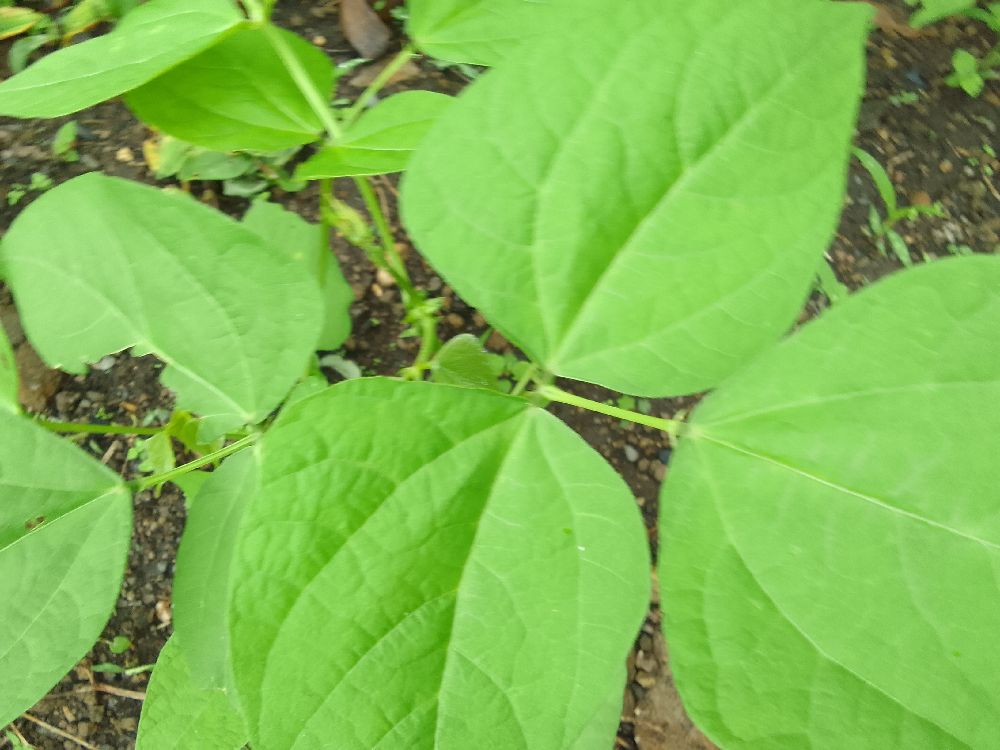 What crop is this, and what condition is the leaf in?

common bean, healthy
